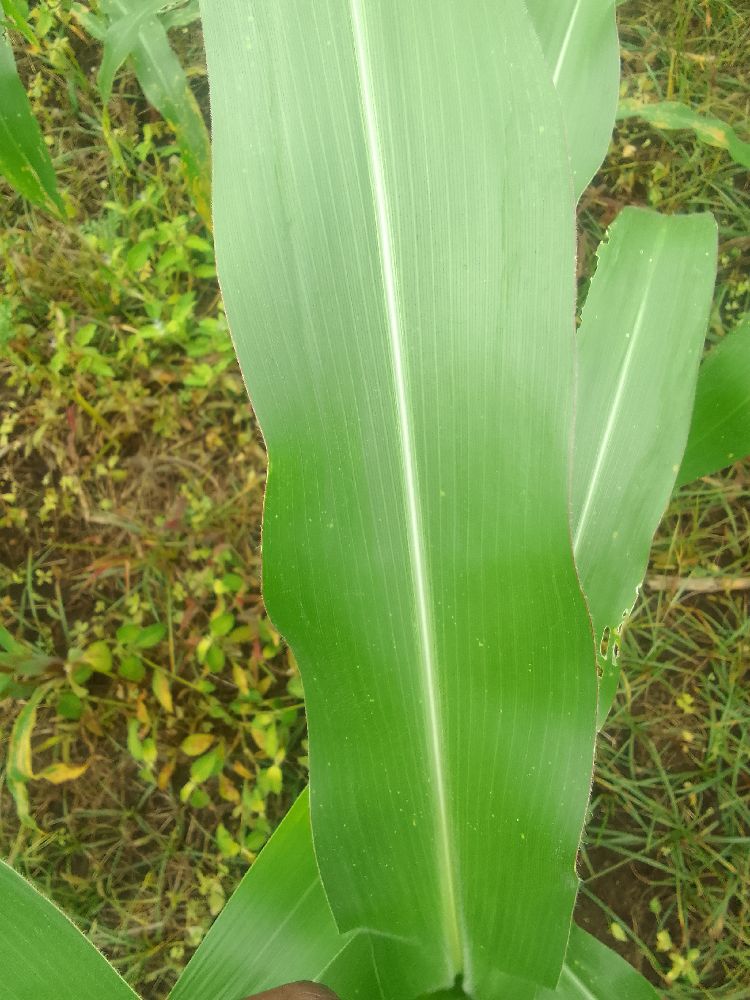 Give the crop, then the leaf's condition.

maize, healthy
